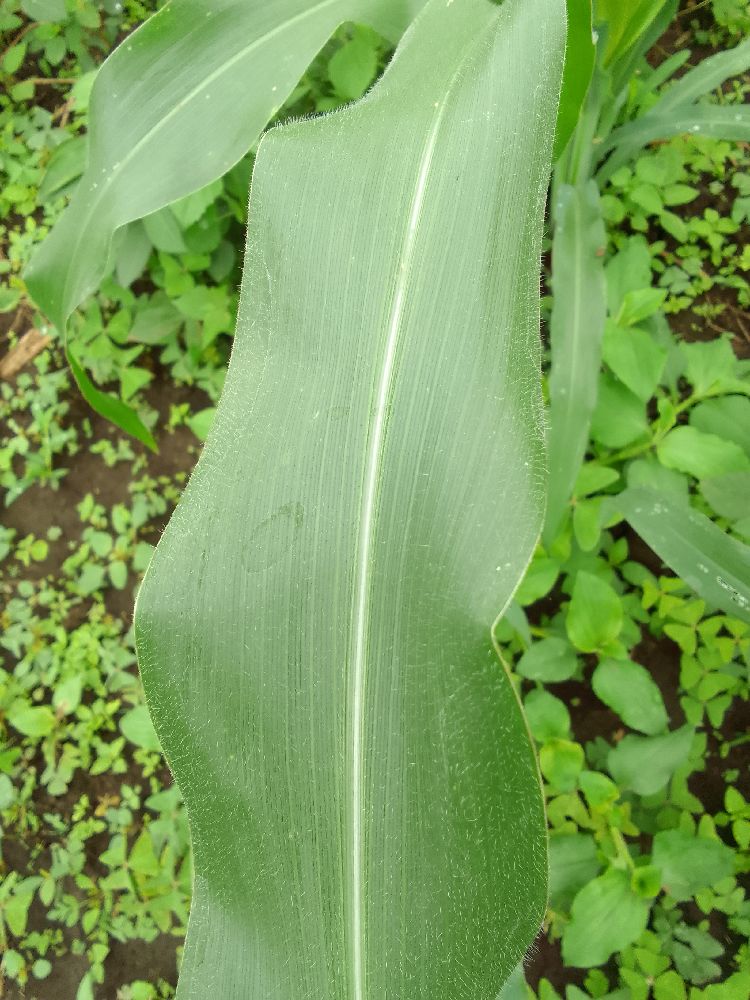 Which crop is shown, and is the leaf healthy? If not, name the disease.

maize, healthy
